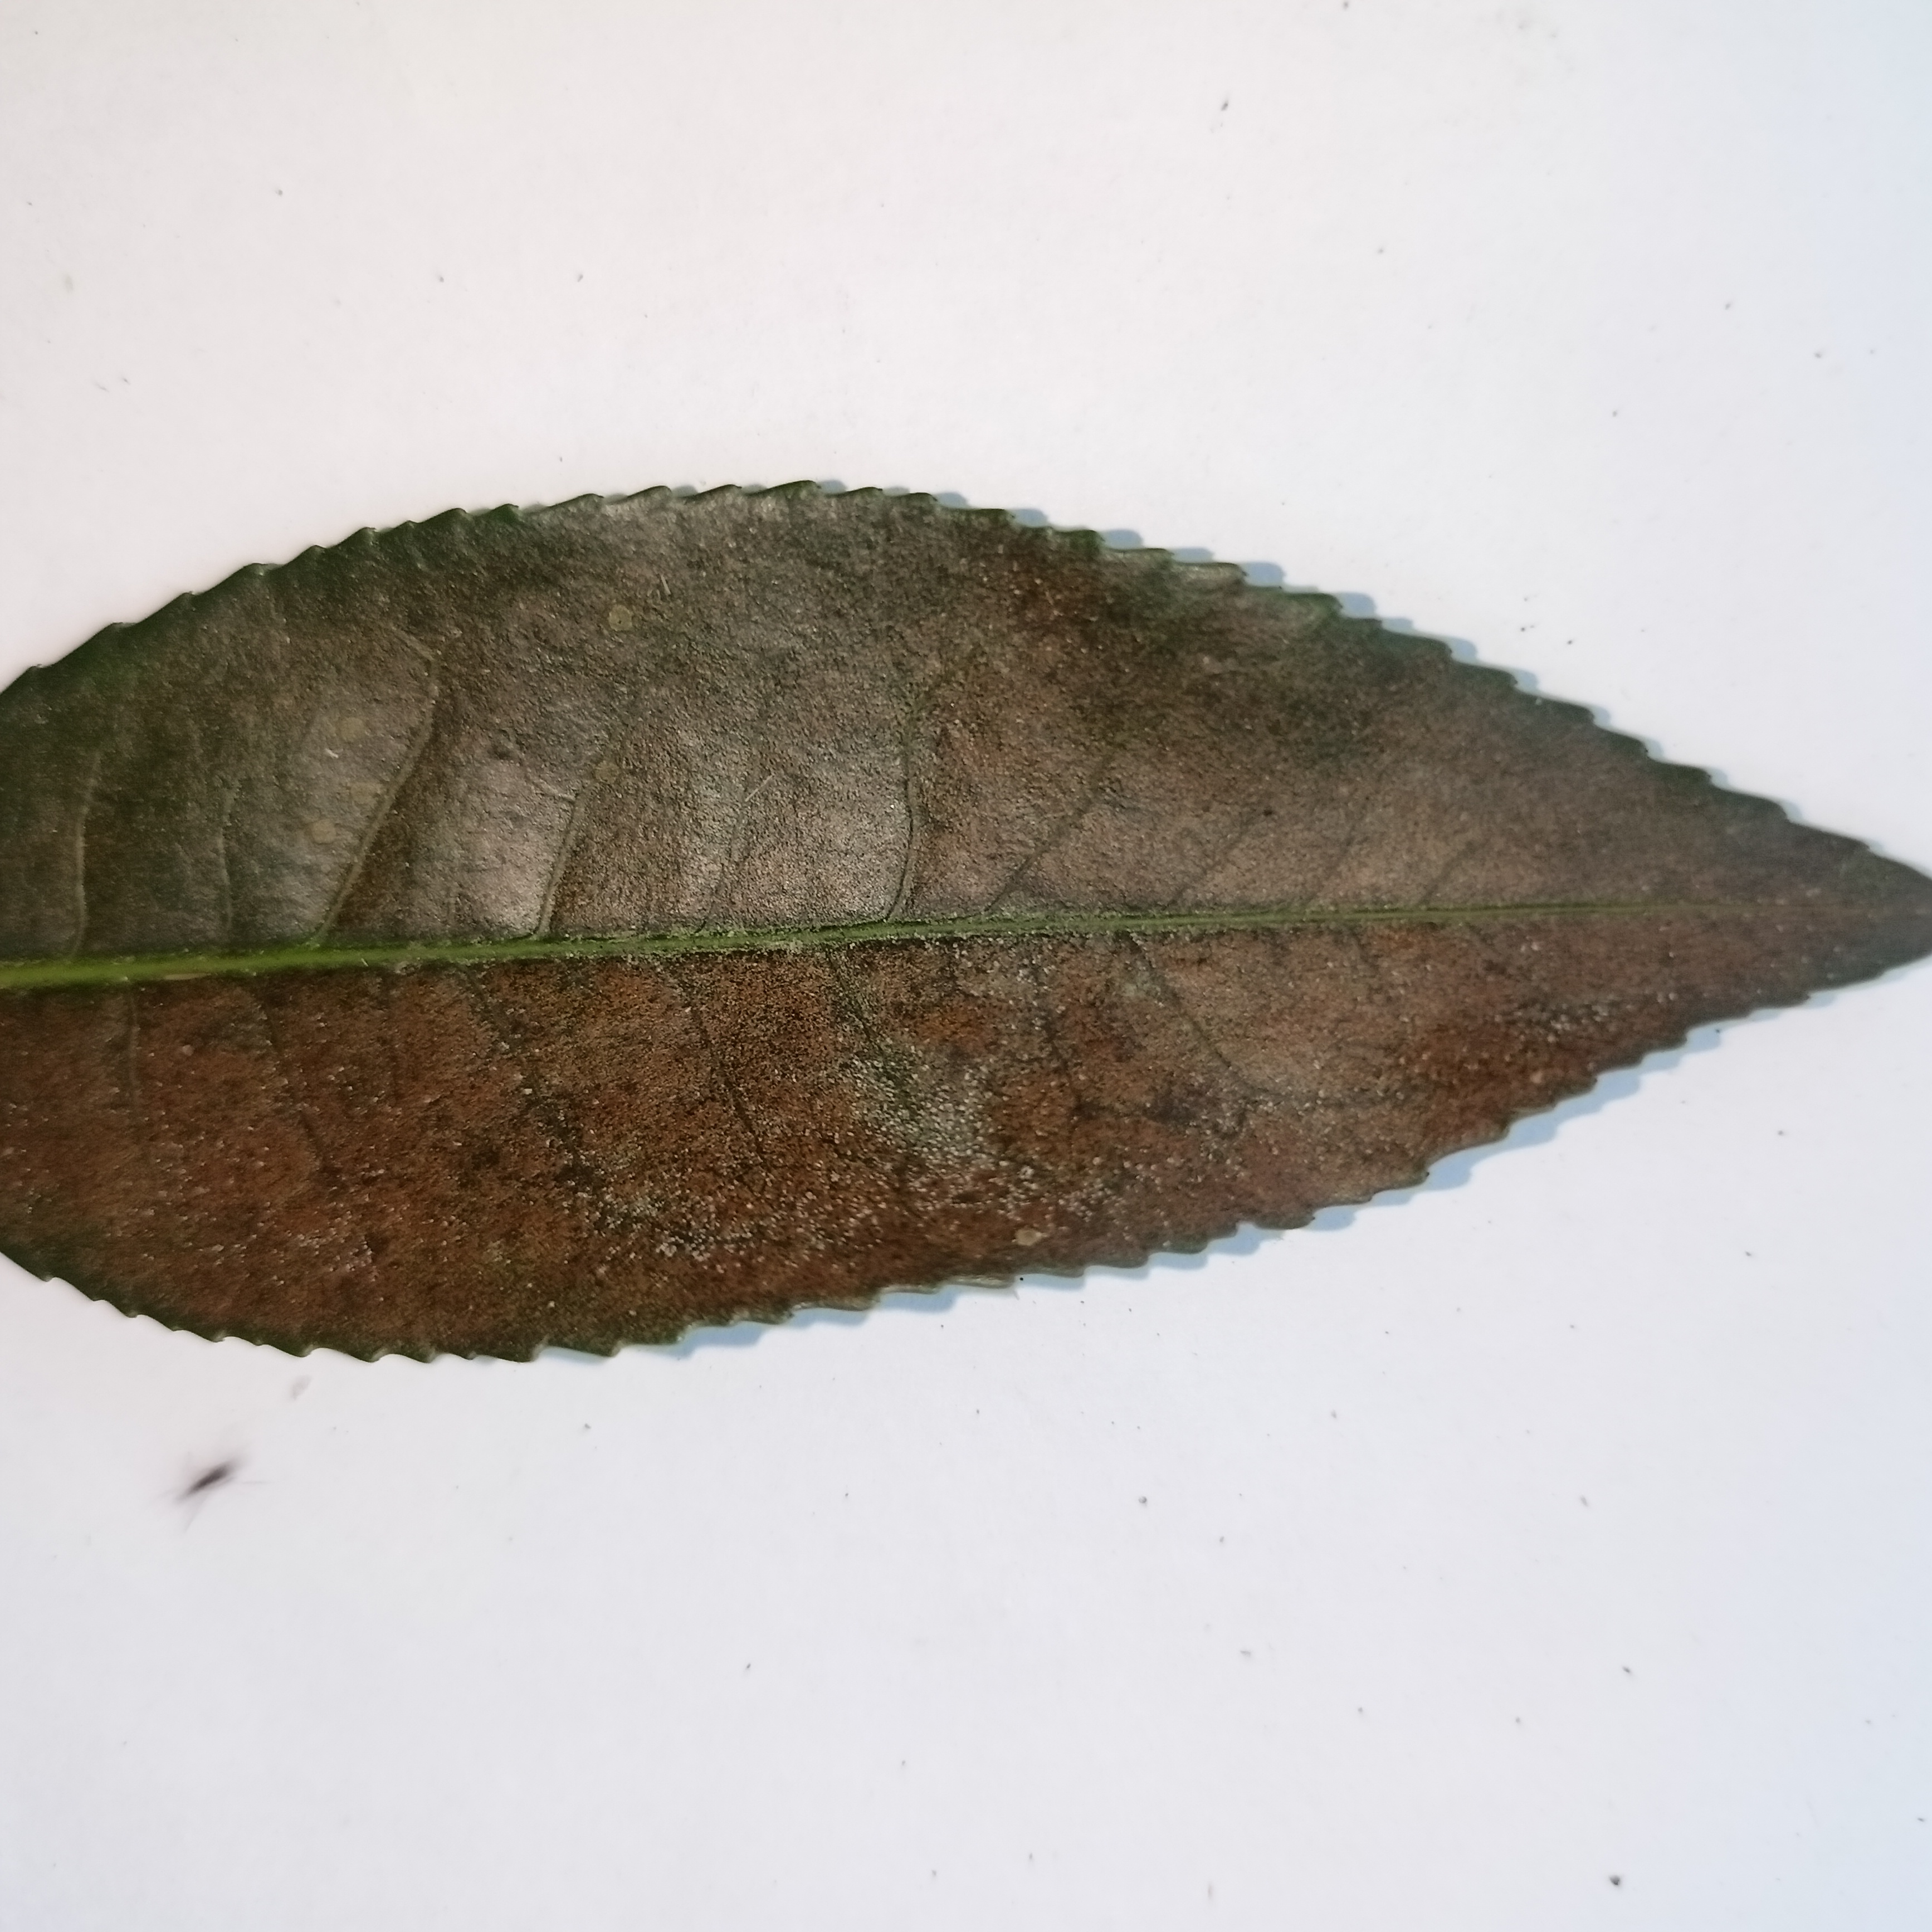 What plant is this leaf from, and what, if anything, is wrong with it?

tea, red rust
